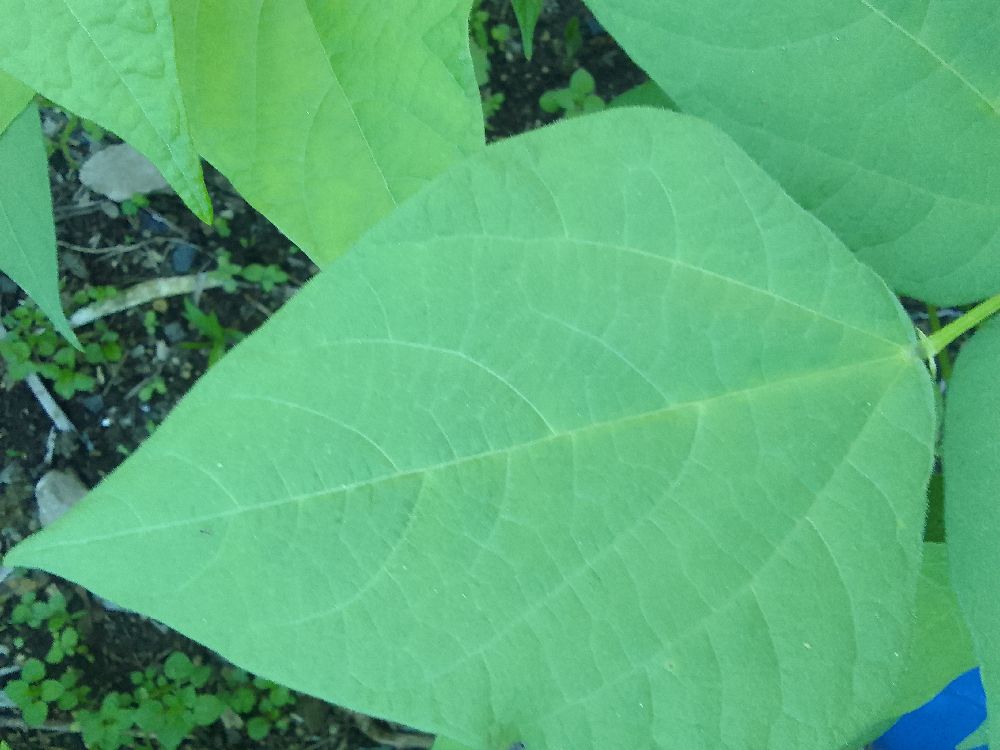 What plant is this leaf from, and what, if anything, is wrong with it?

common bean, healthy
